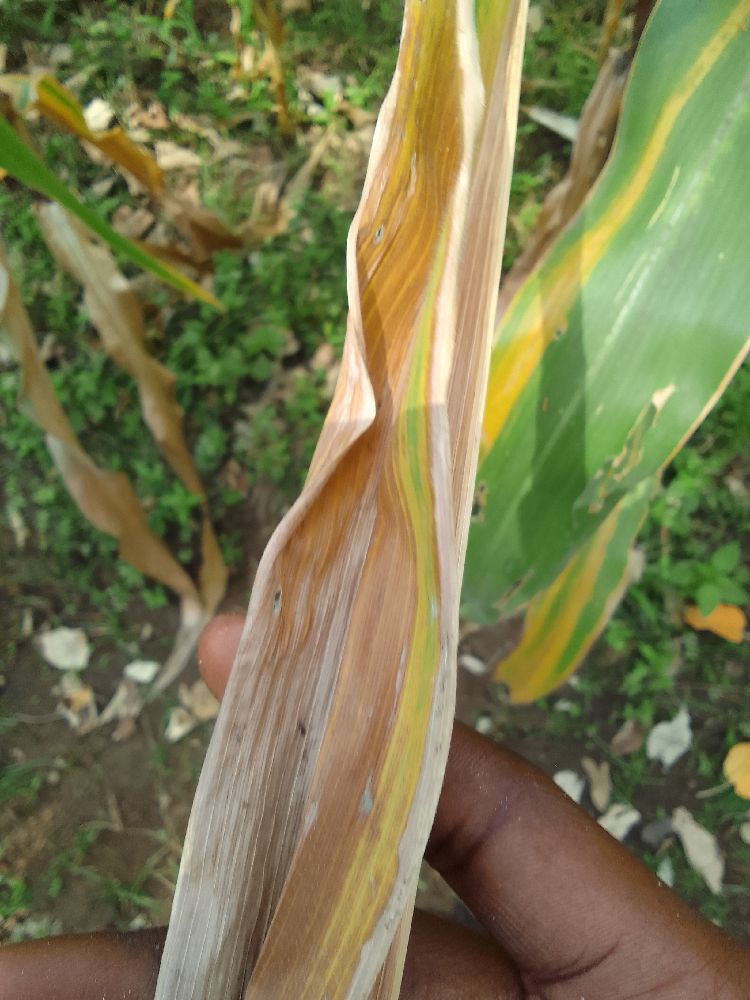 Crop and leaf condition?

maize, maize lethal necrosis
